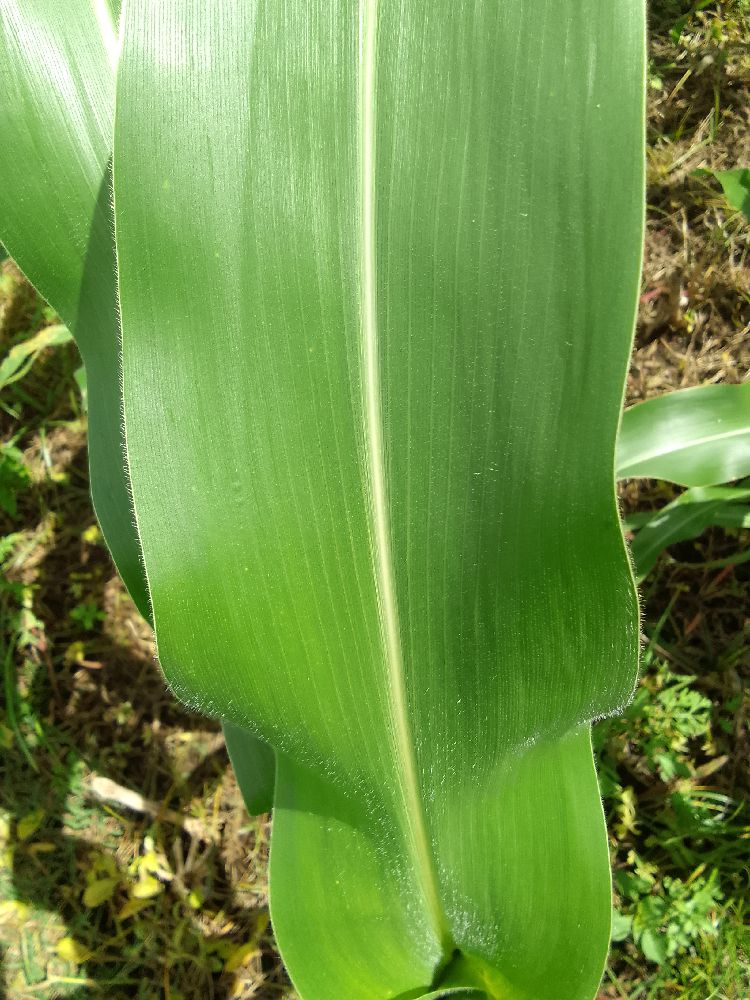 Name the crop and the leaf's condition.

maize, healthy
